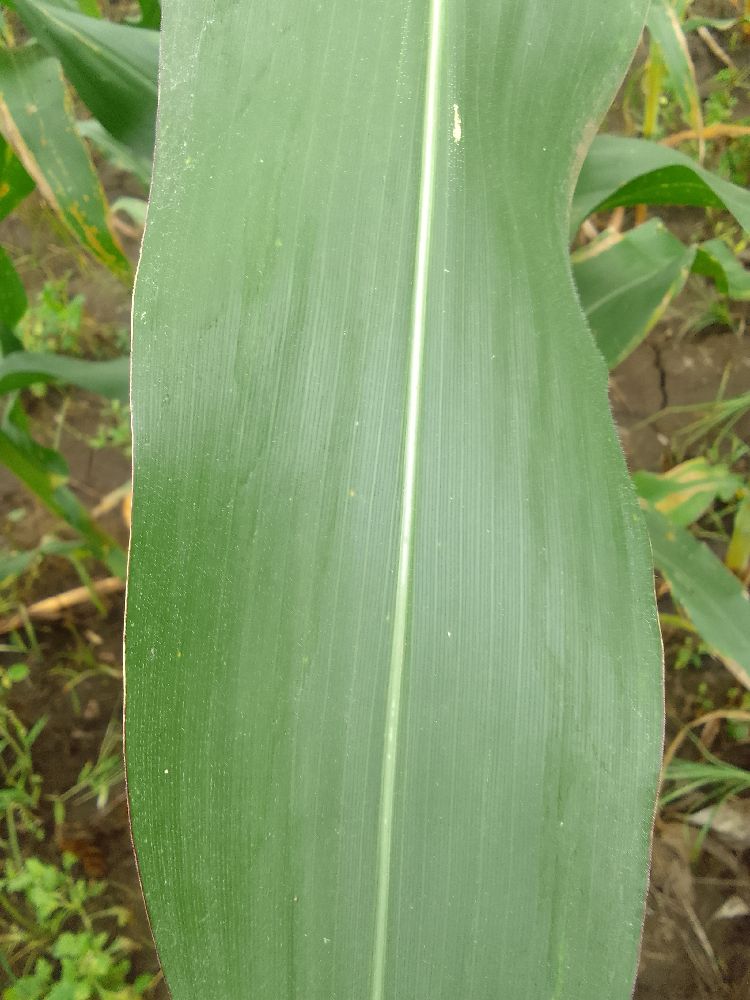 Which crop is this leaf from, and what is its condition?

maize, healthy
